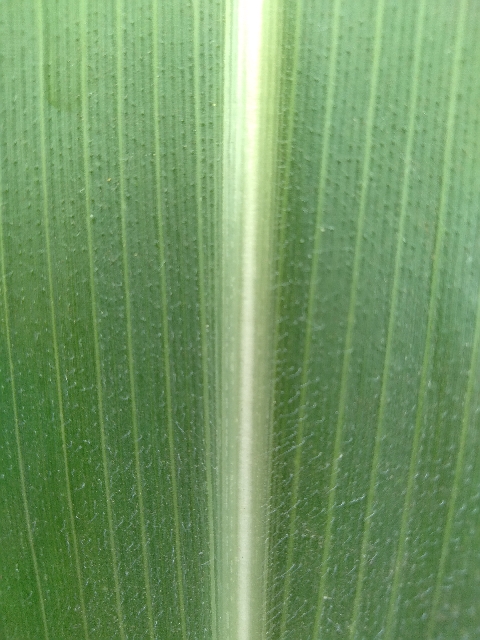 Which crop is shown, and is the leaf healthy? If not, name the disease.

maize, healthy
